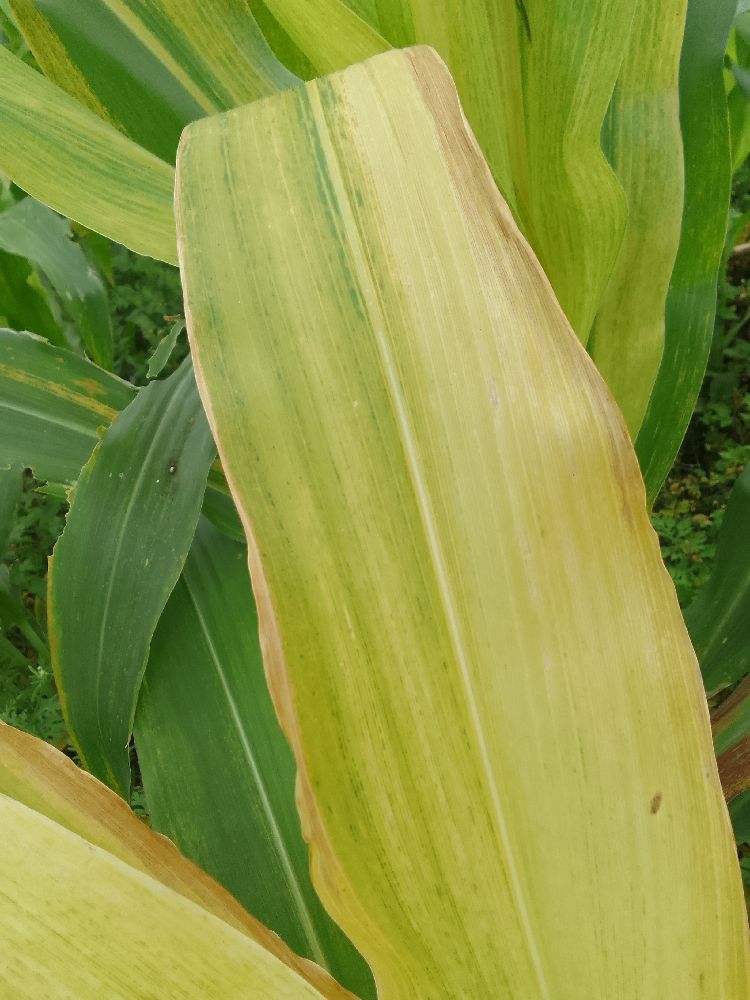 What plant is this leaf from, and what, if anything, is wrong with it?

maize, maize lethal necrosis
